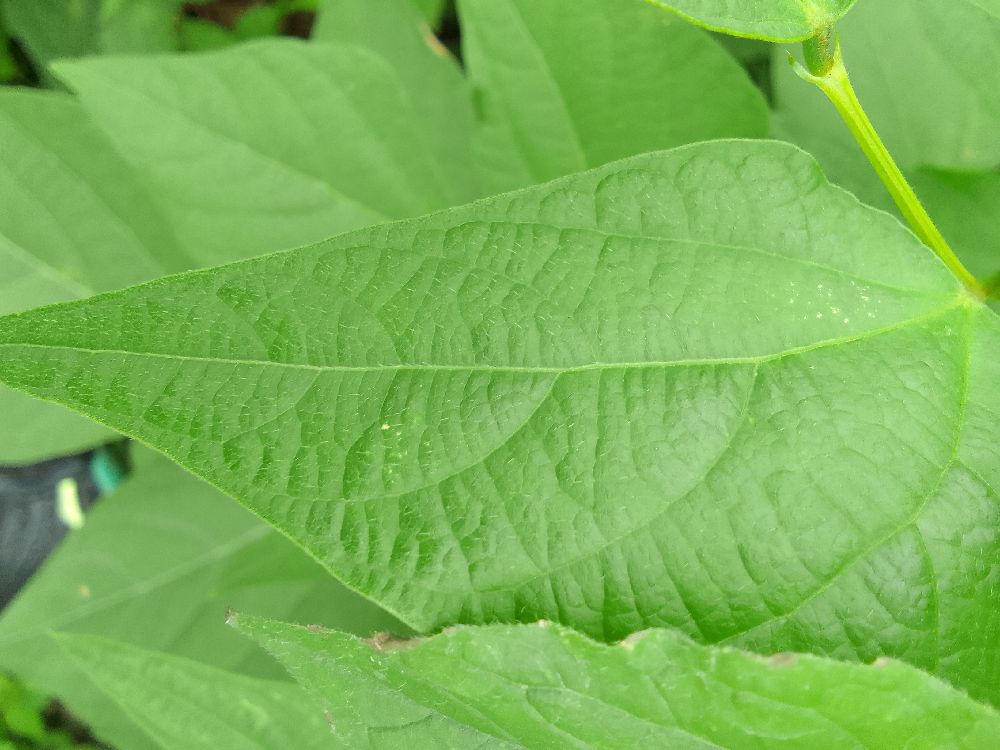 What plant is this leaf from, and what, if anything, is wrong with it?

common bean, healthy
